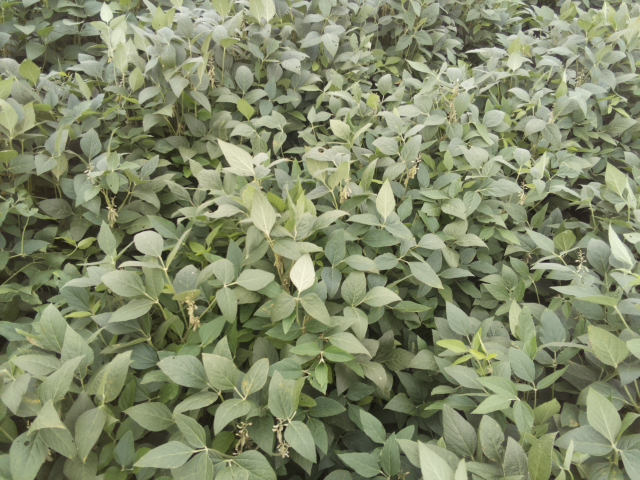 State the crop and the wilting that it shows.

soybean, leaflets folding inward at secondary pulvinus with no turgor loss in leaflets or petioles
